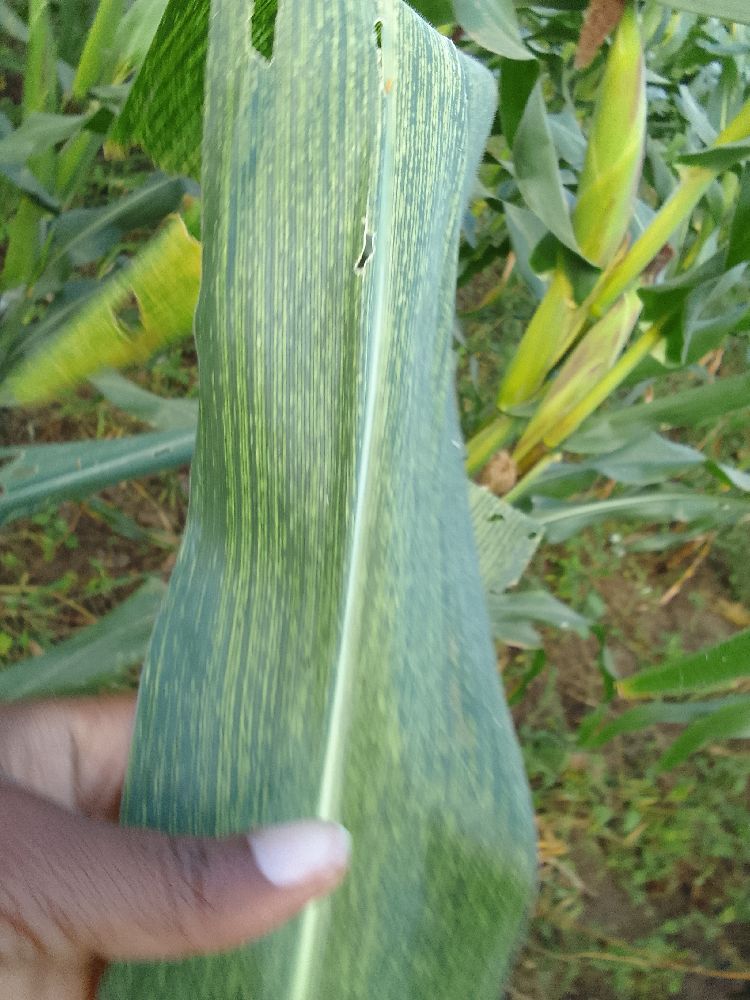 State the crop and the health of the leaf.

maize, maize streak virus
